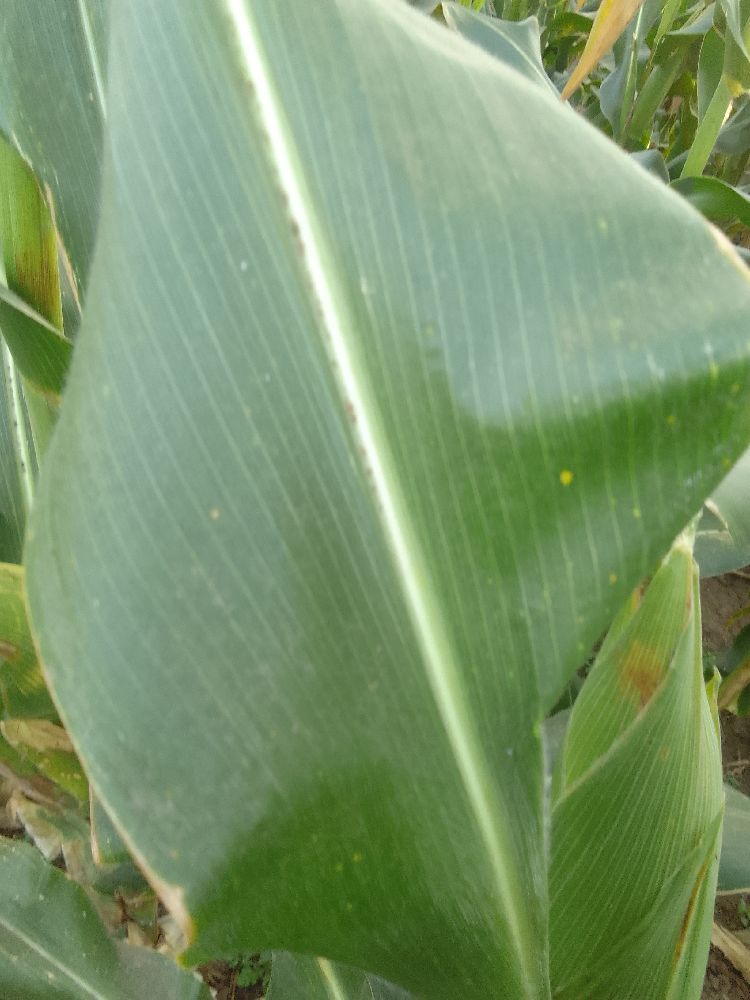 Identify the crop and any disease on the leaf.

maize, healthy
